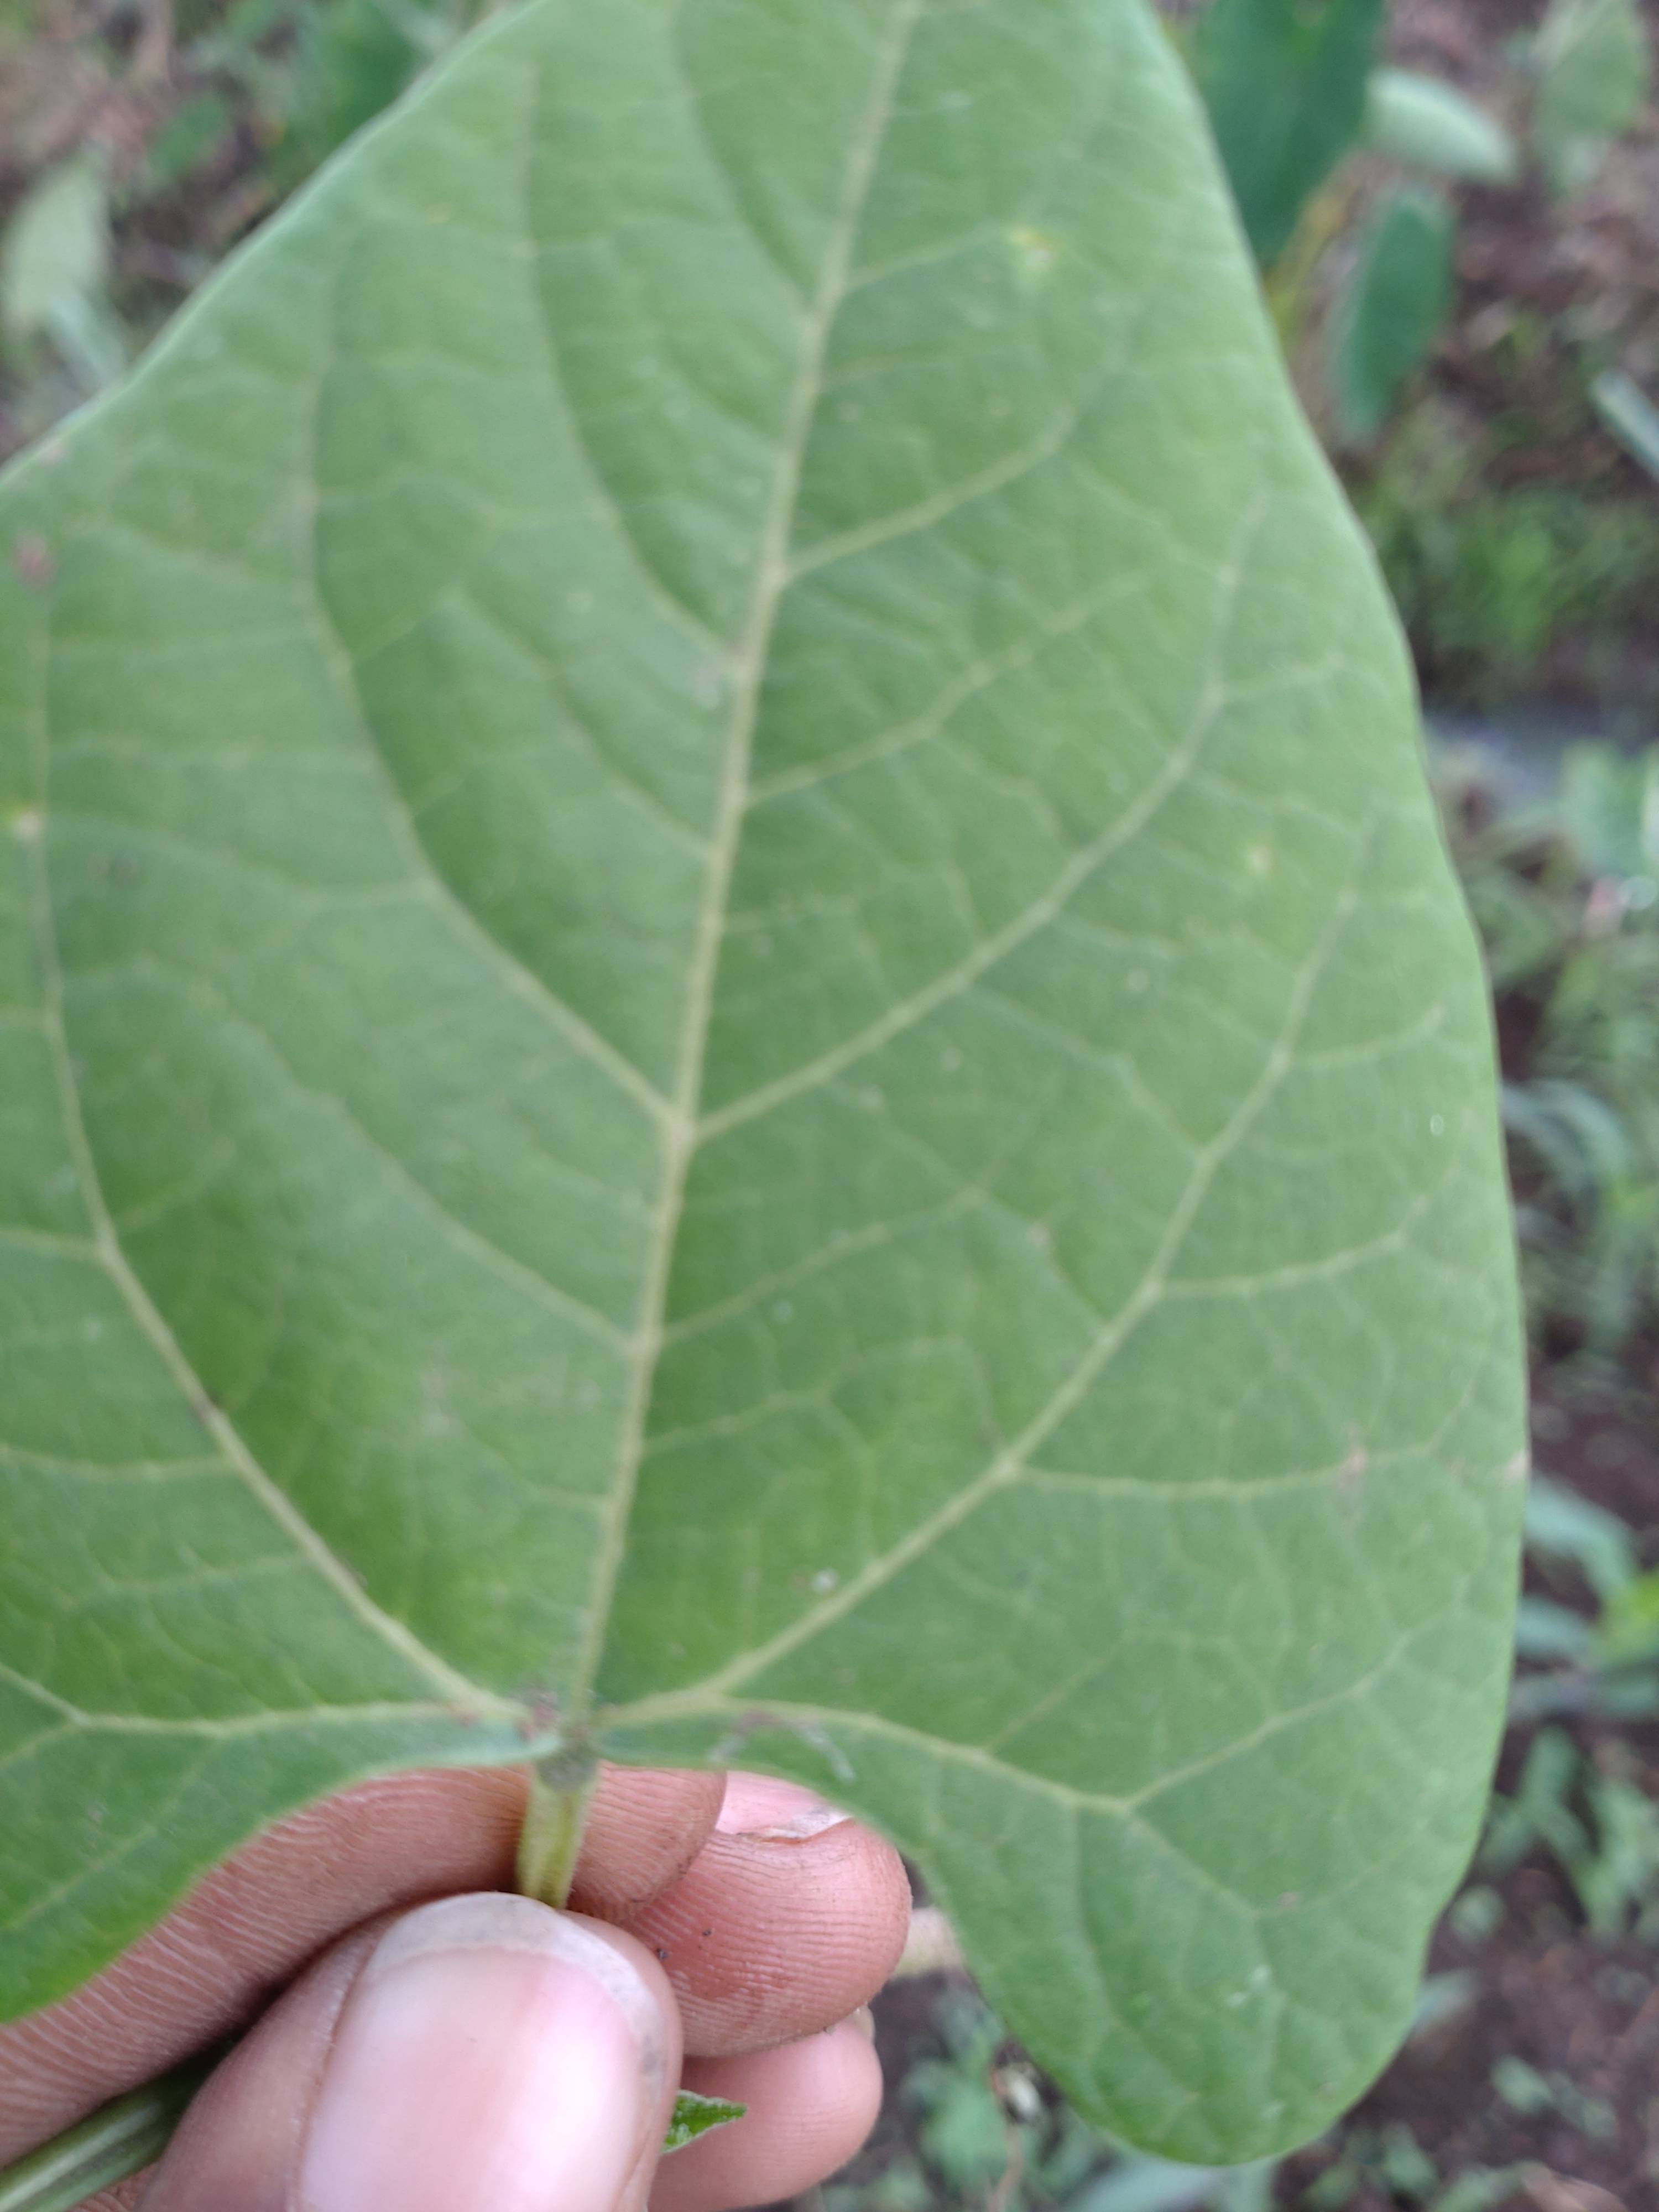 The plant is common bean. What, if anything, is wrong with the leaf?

healthy
